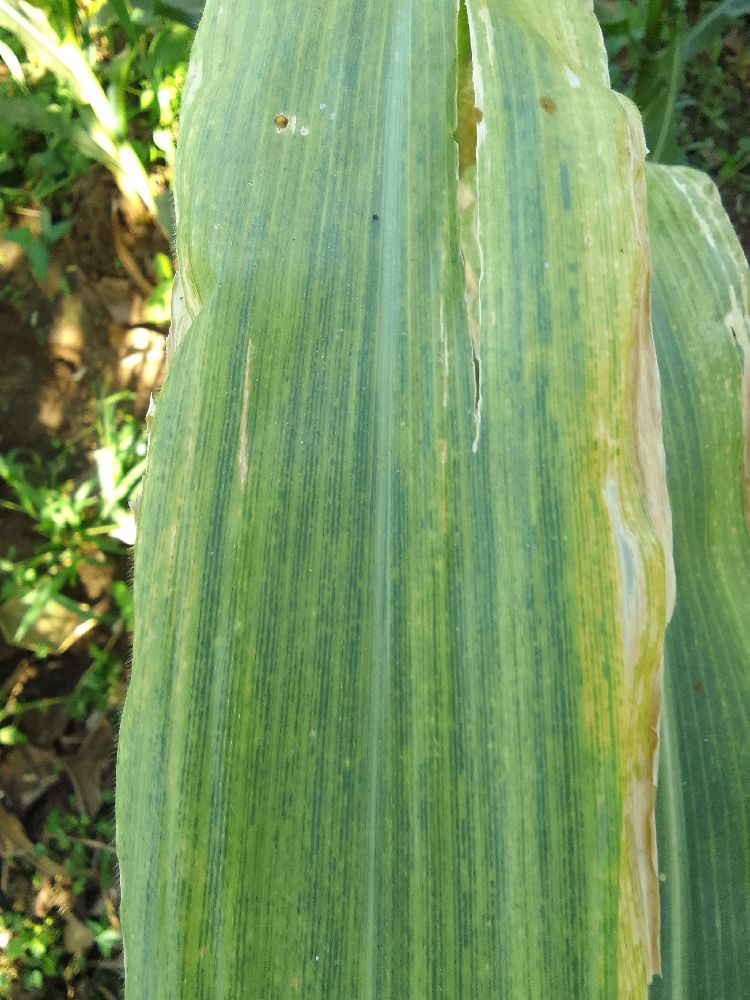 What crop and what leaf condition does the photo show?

maize, maize lethal necrosis
